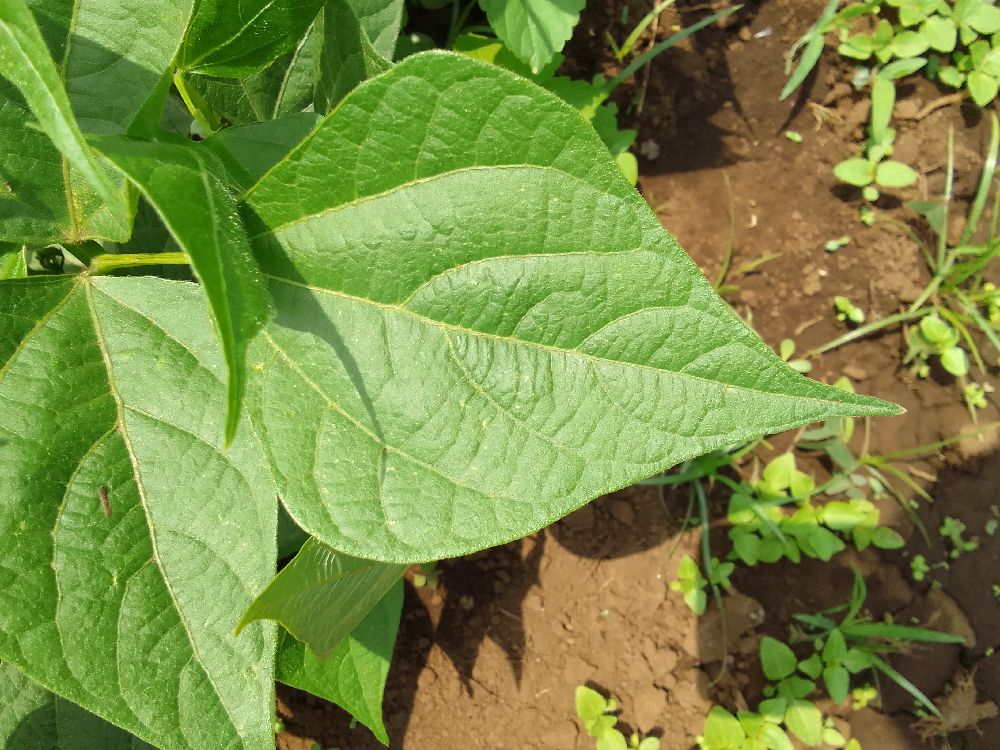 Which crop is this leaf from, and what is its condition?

common bean, healthy
